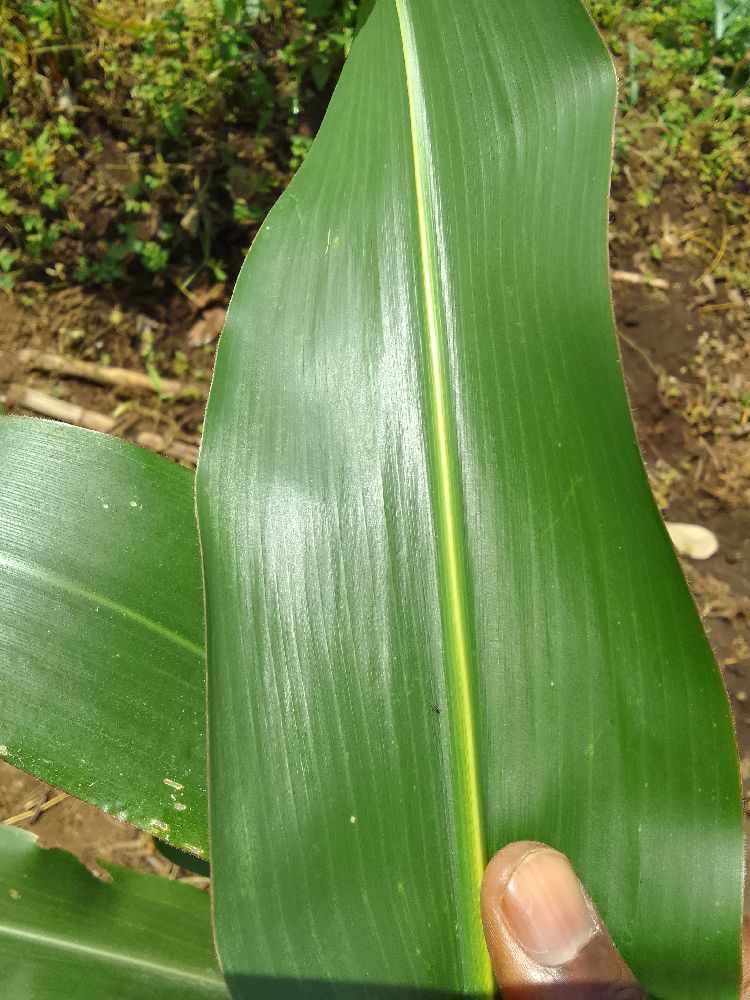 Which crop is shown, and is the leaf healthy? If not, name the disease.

maize, healthy
